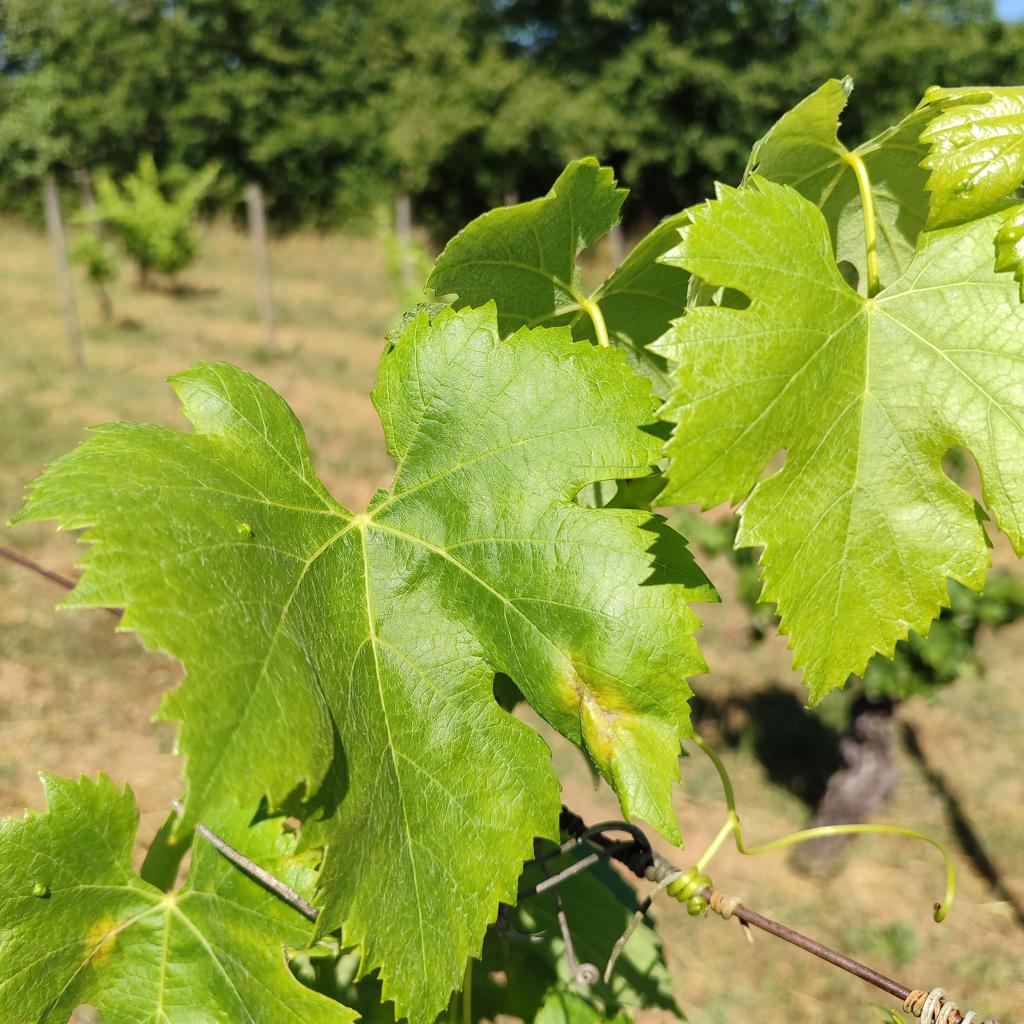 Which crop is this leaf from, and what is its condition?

grapevine, downy mildew
